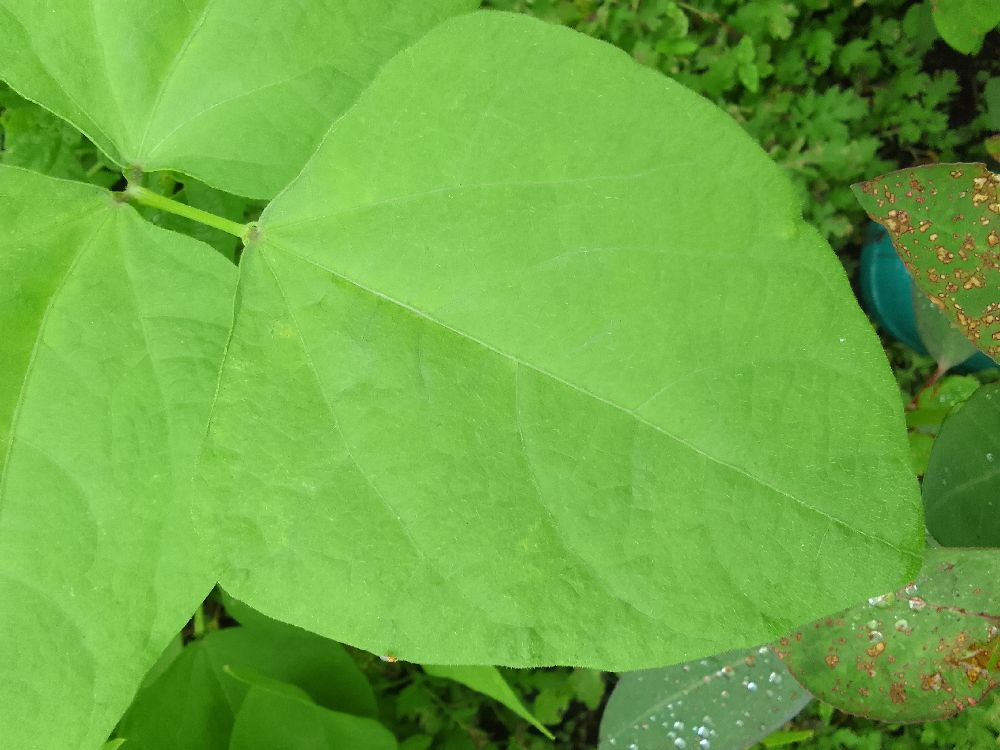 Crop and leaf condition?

common bean, healthy
